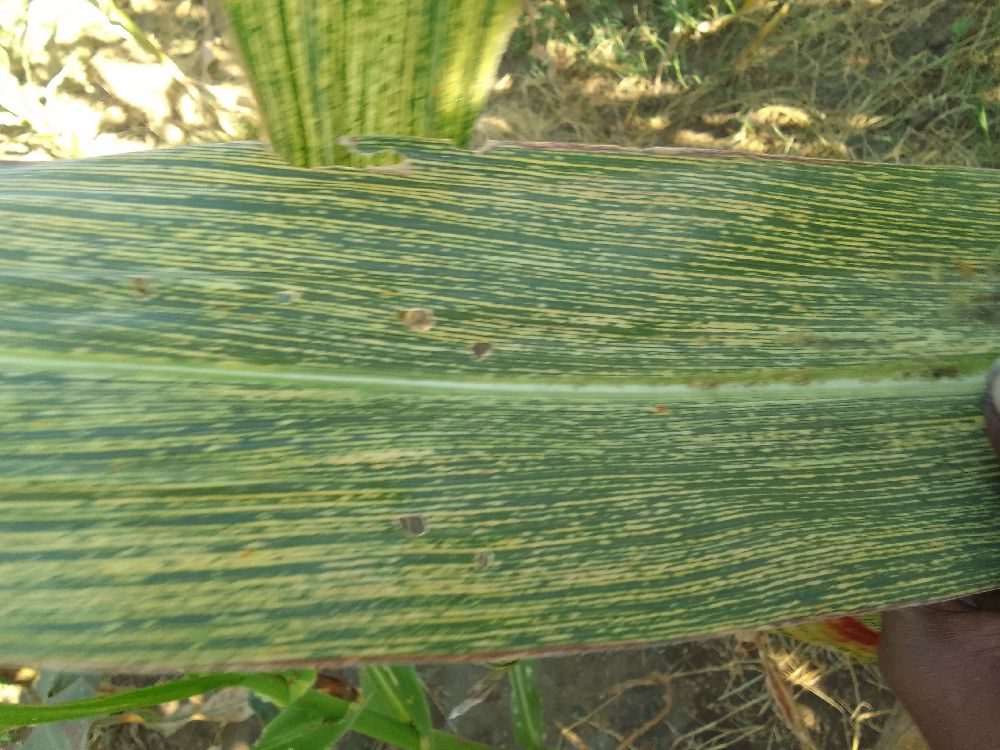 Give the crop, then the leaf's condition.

maize, maize streak virus
